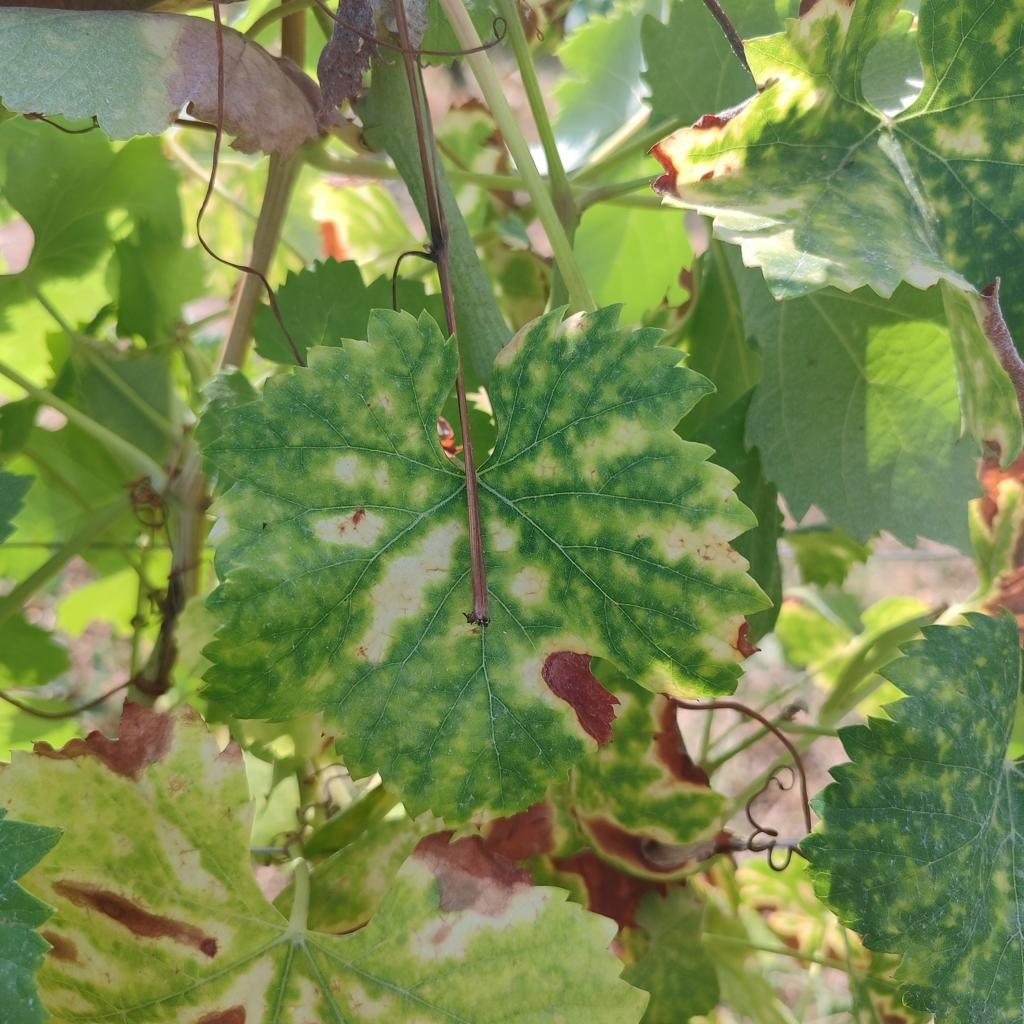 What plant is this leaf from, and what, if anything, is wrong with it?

grapevine, esca complex
